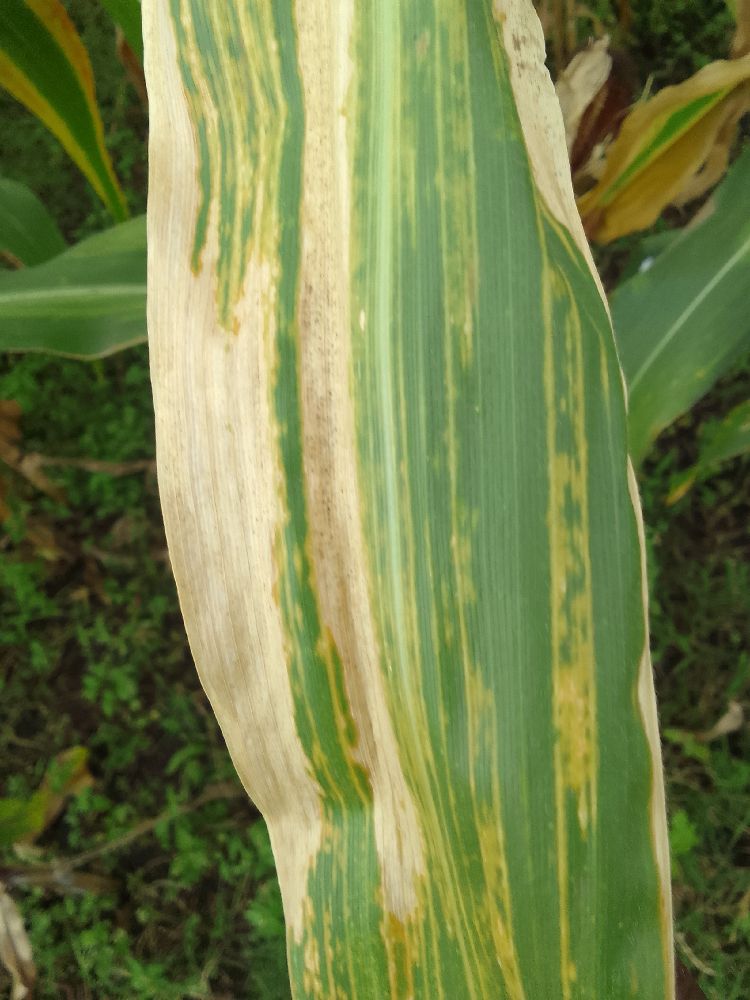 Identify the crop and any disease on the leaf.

maize, maize lethal necrosis
